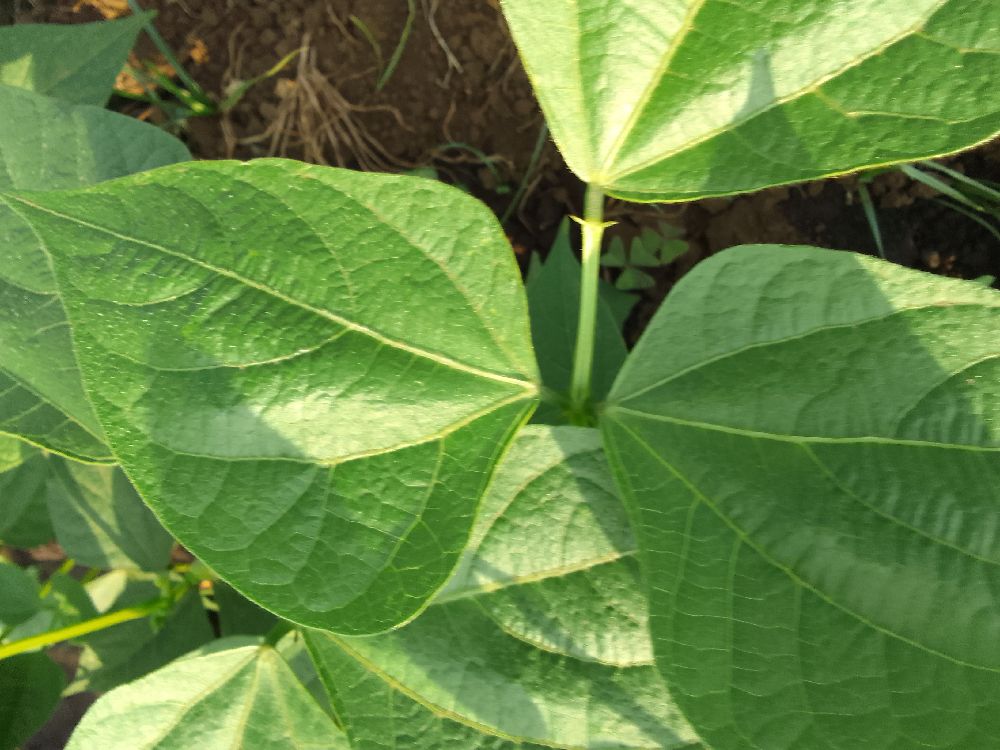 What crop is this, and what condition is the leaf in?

common bean, healthy
